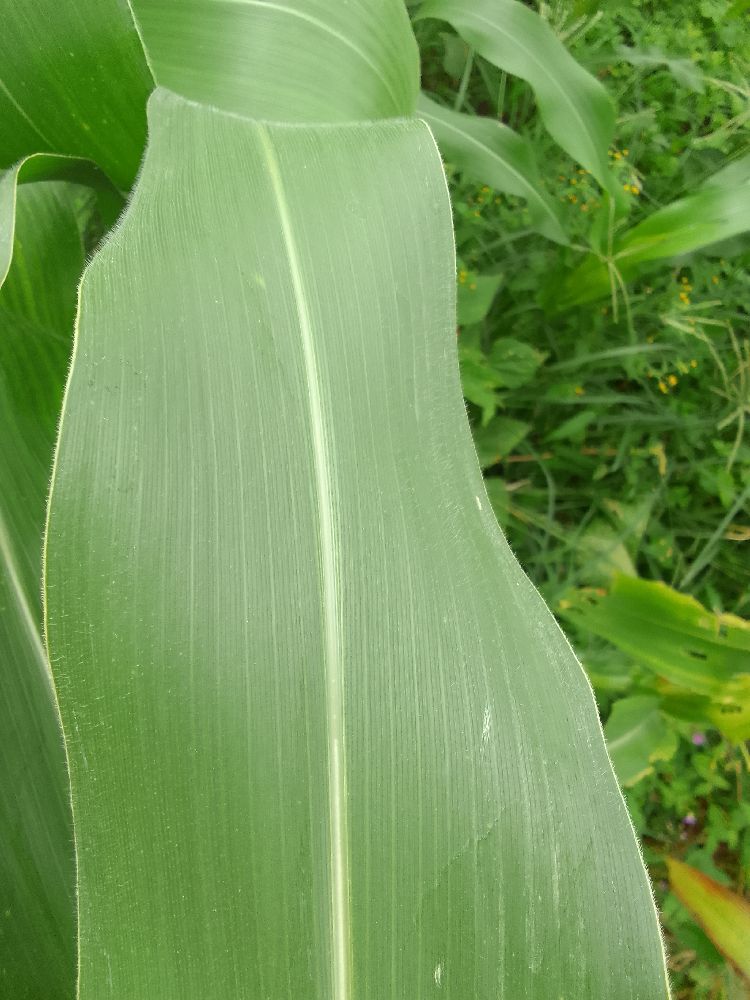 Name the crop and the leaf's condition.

maize, healthy
